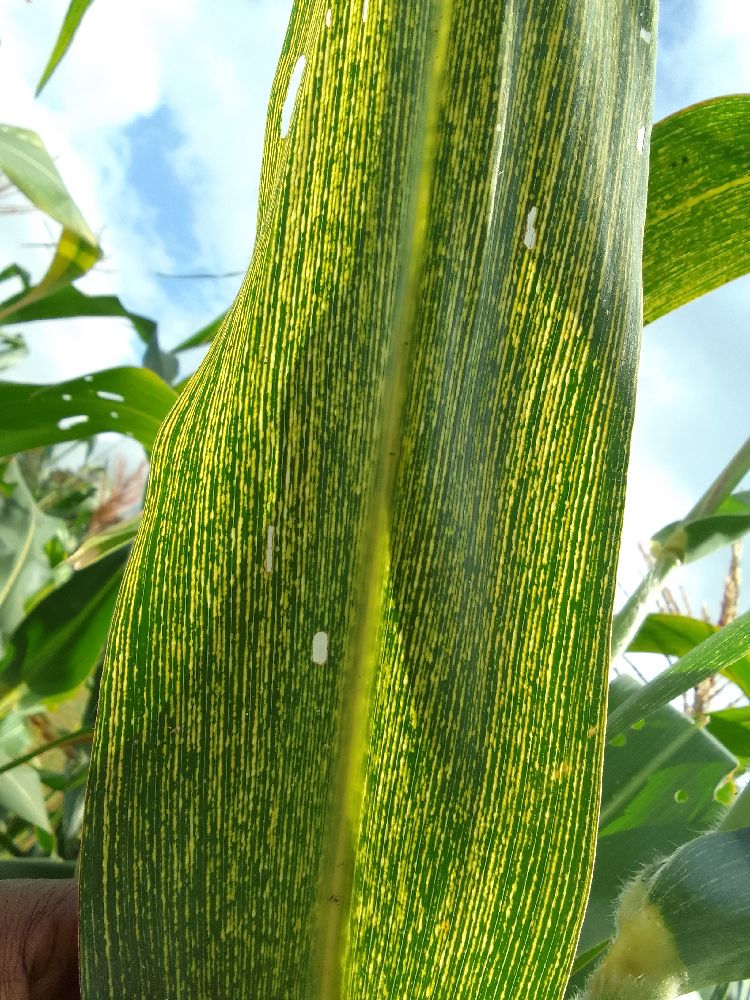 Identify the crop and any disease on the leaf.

maize, maize streak virus
